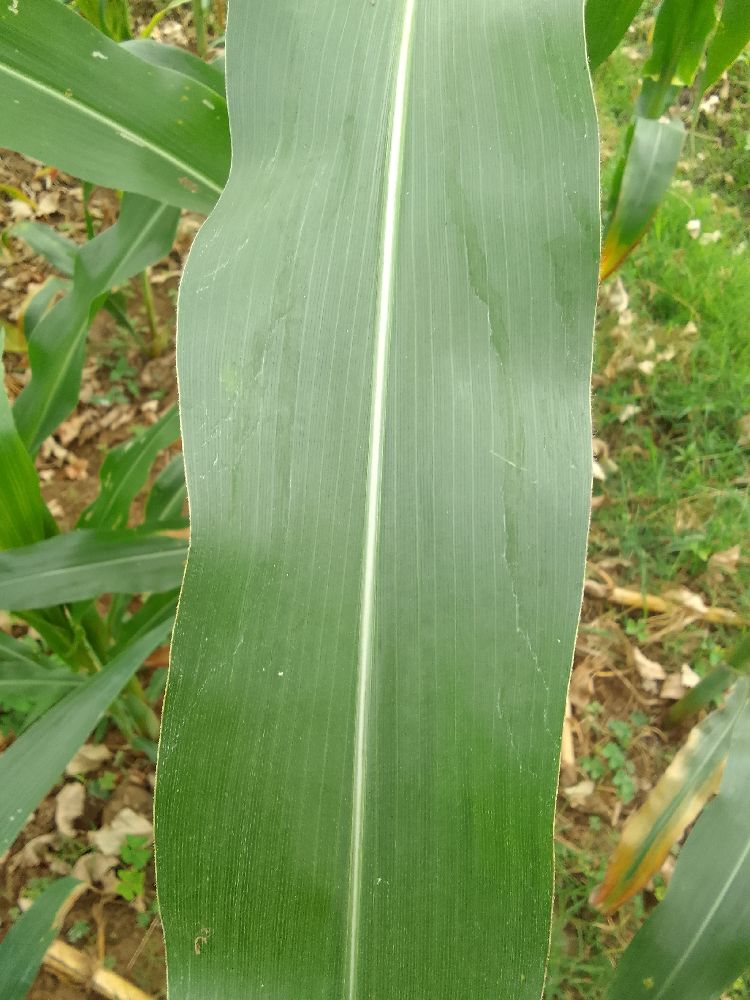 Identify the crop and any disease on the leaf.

maize, healthy
